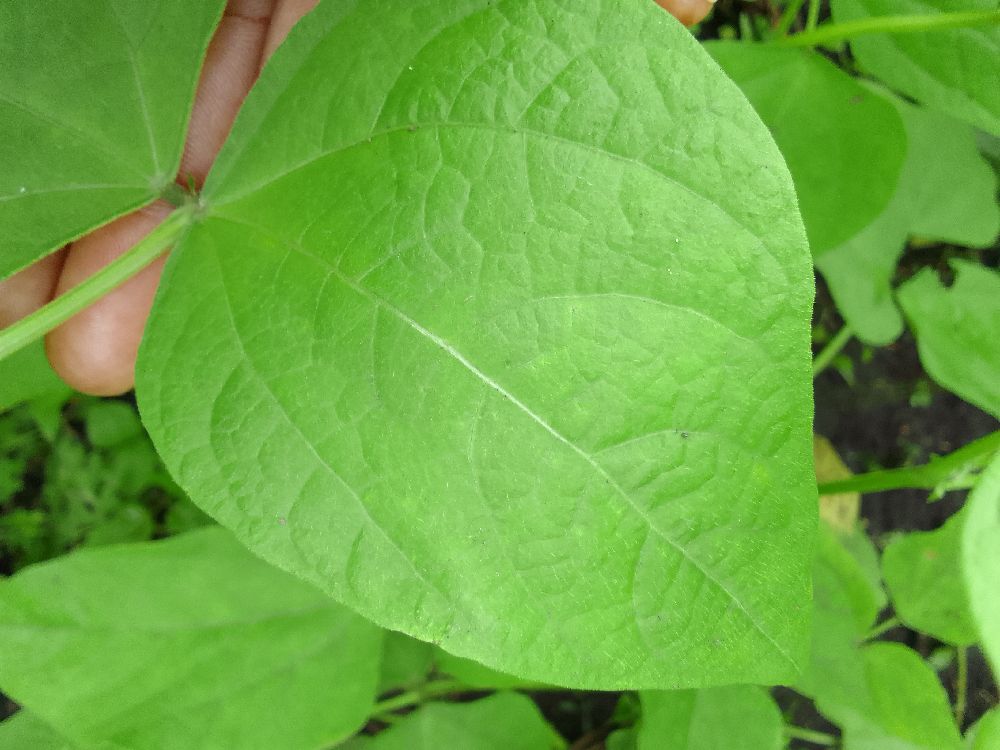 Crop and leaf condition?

common bean, healthy
